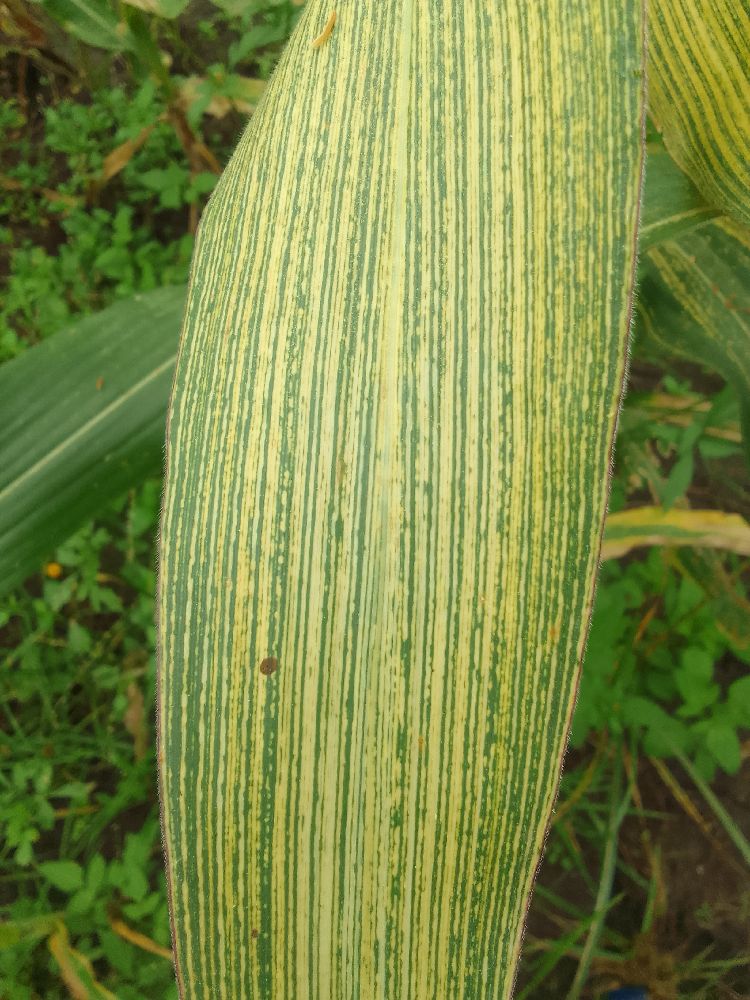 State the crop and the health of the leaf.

maize, maize streak virus
